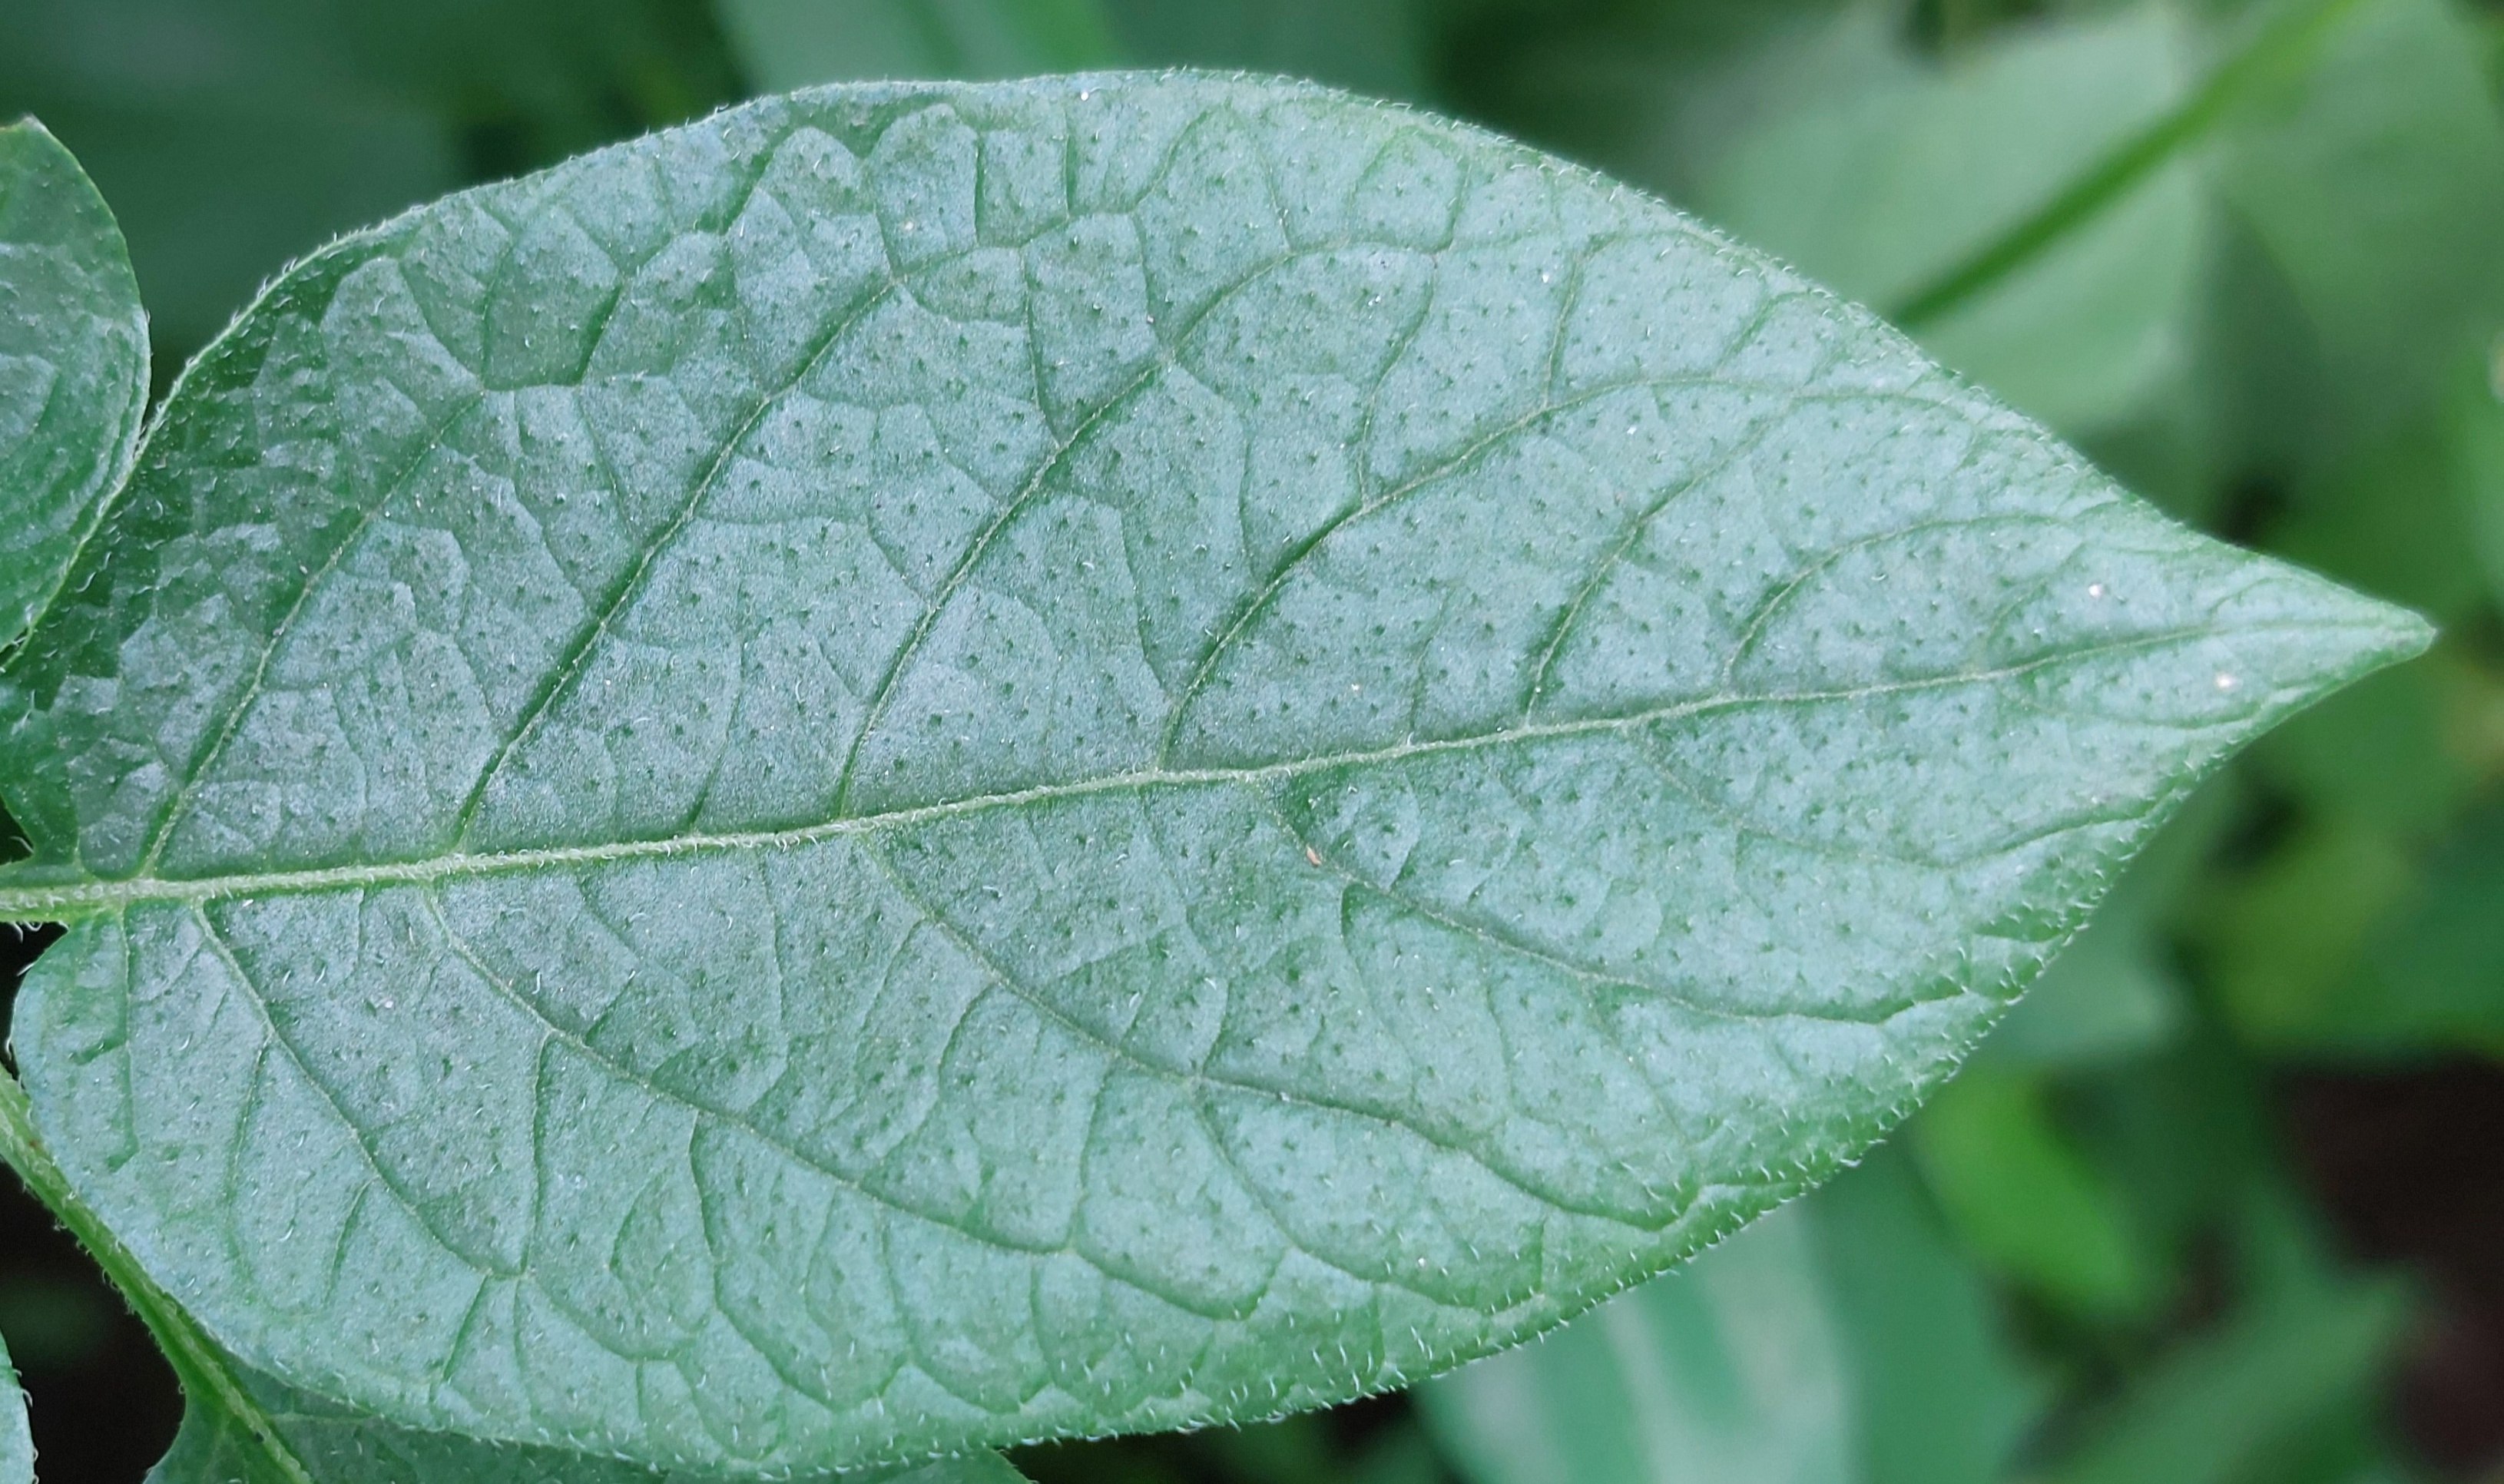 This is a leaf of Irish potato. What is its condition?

healthy
